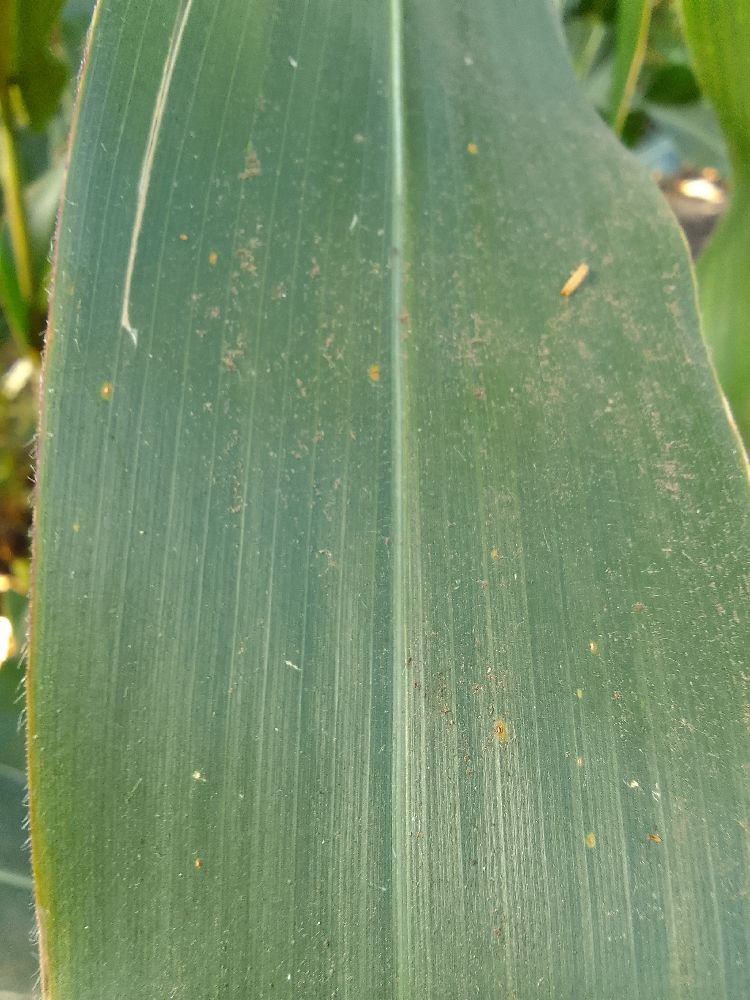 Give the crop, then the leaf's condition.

maize, healthy
